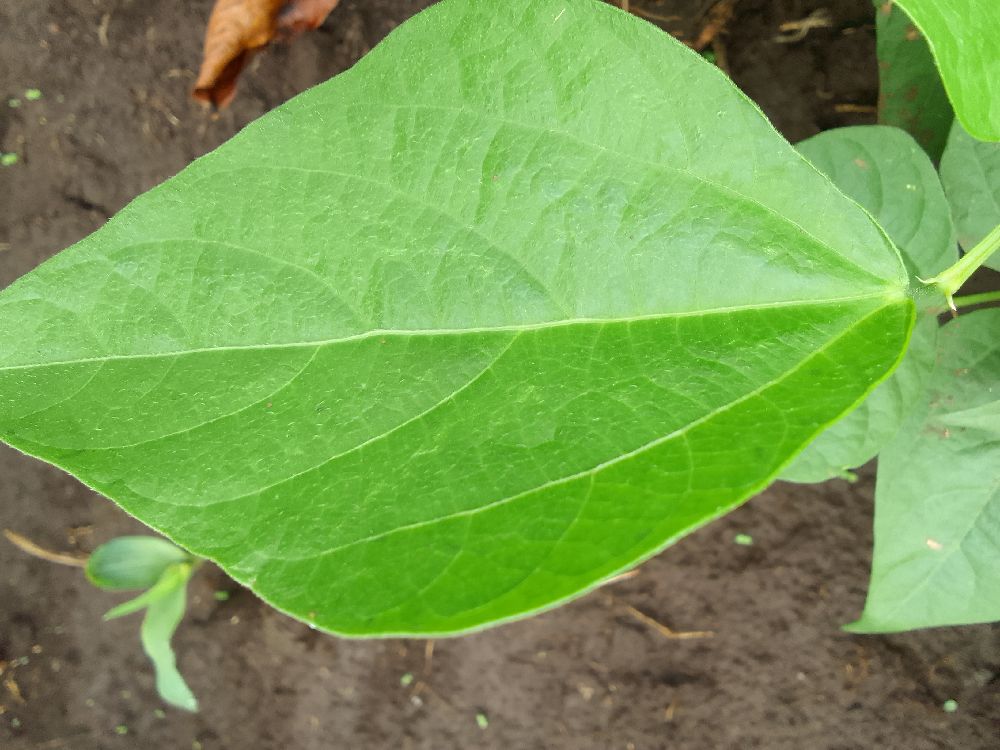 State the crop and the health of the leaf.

common bean, healthy
